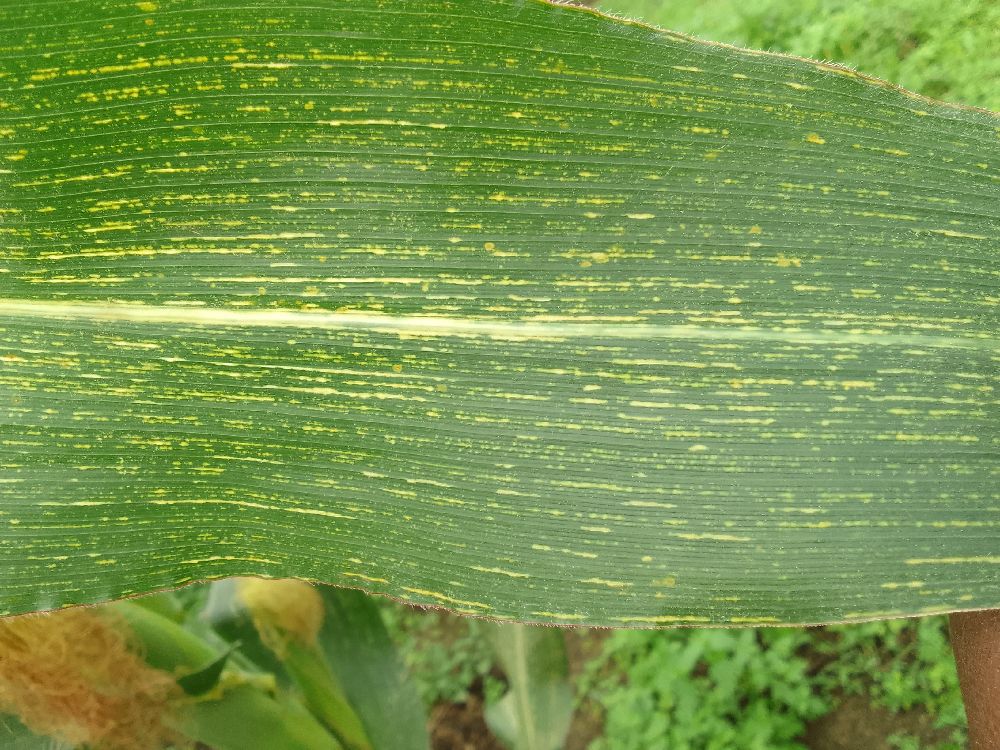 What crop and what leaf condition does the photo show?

maize, maize streak virus
